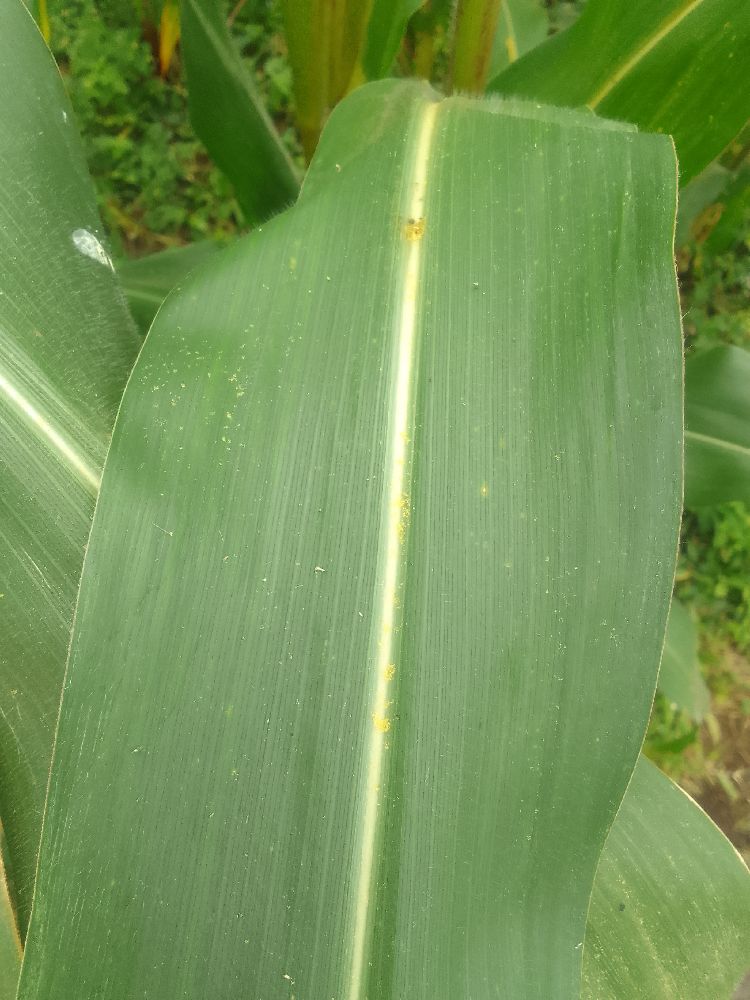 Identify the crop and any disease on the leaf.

maize, healthy
